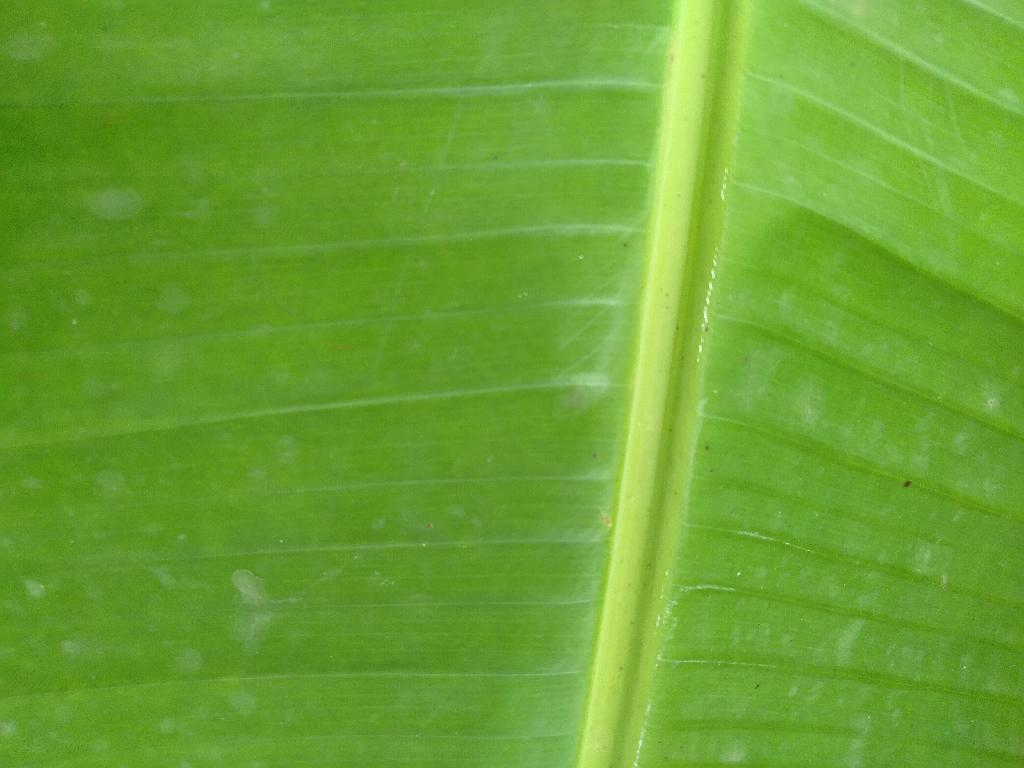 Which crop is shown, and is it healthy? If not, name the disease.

banana, healthy
